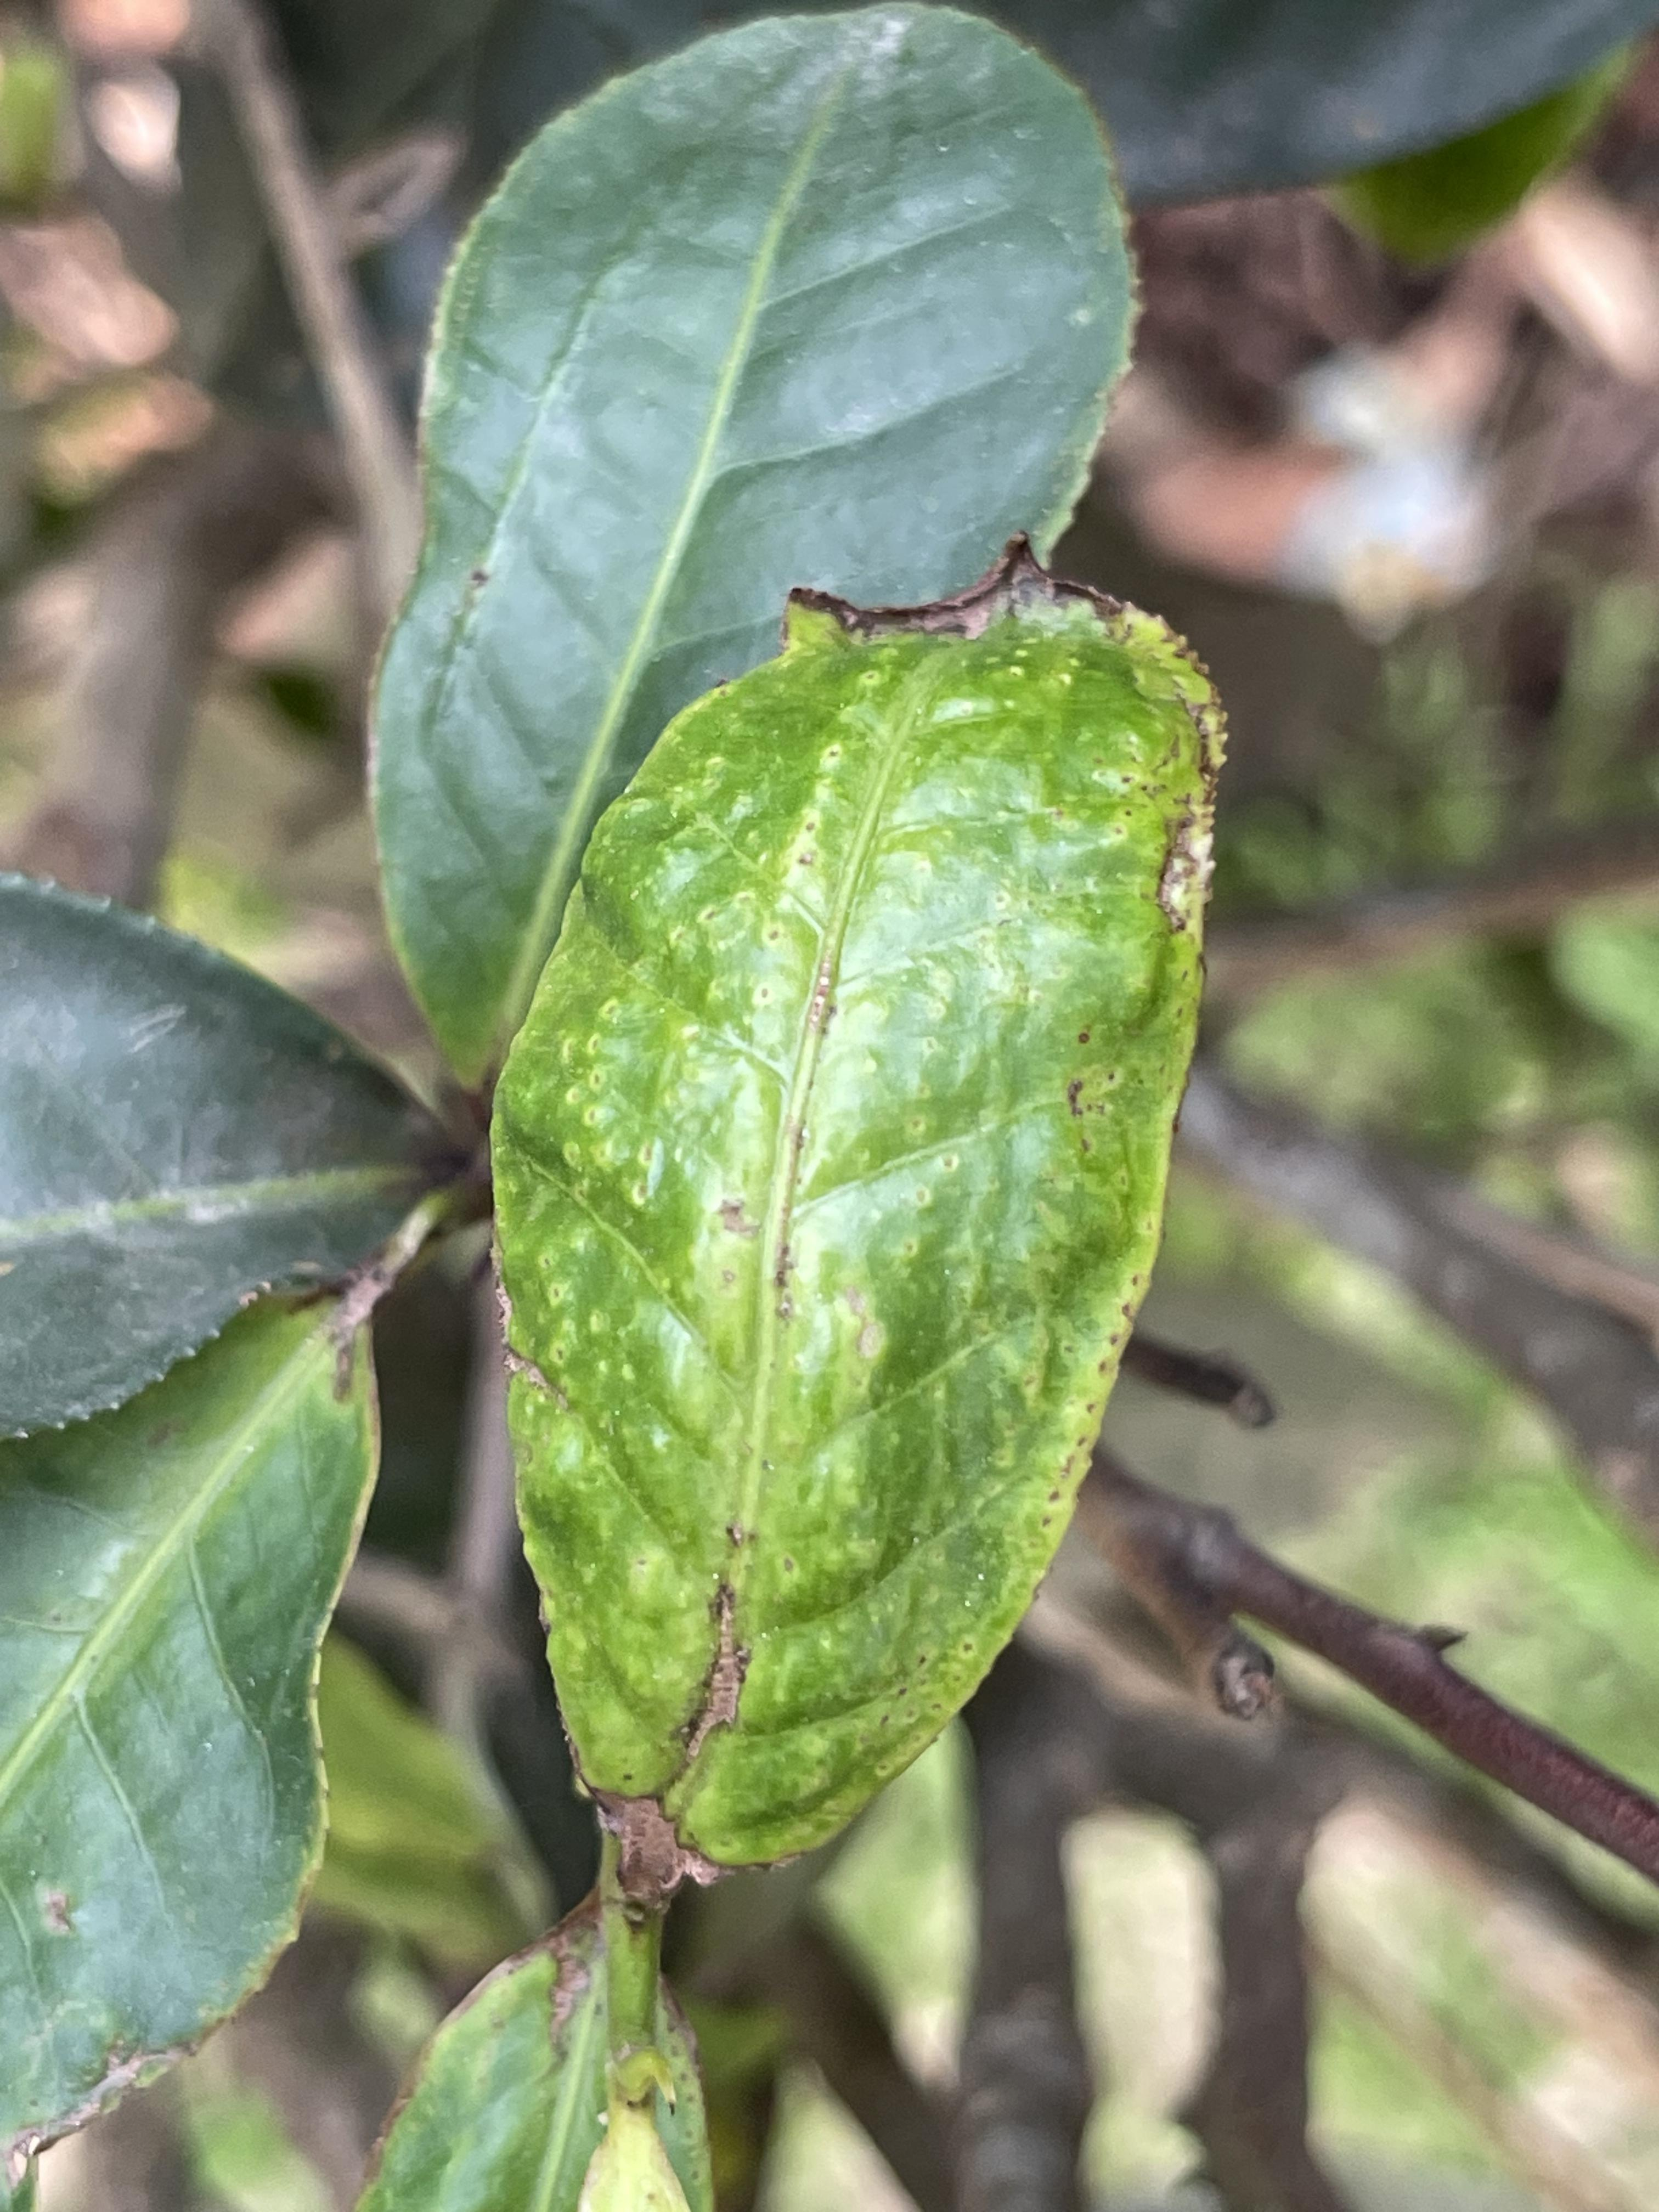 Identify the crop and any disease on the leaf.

tea, helopeltis
